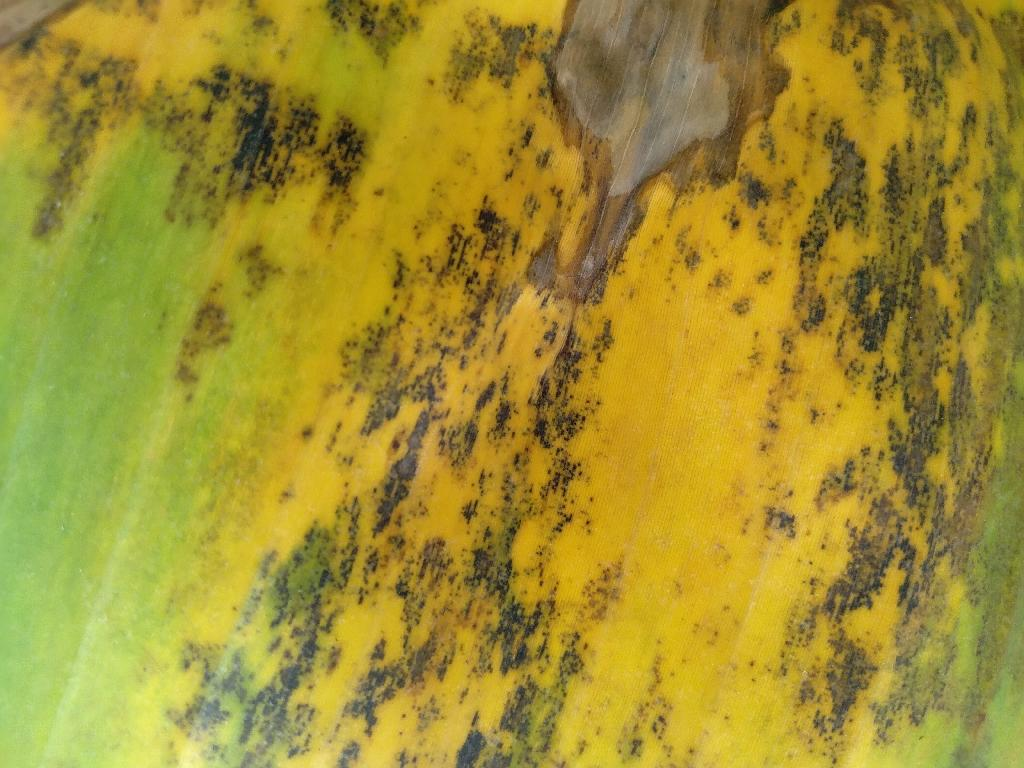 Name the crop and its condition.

banana, black sigatoka
